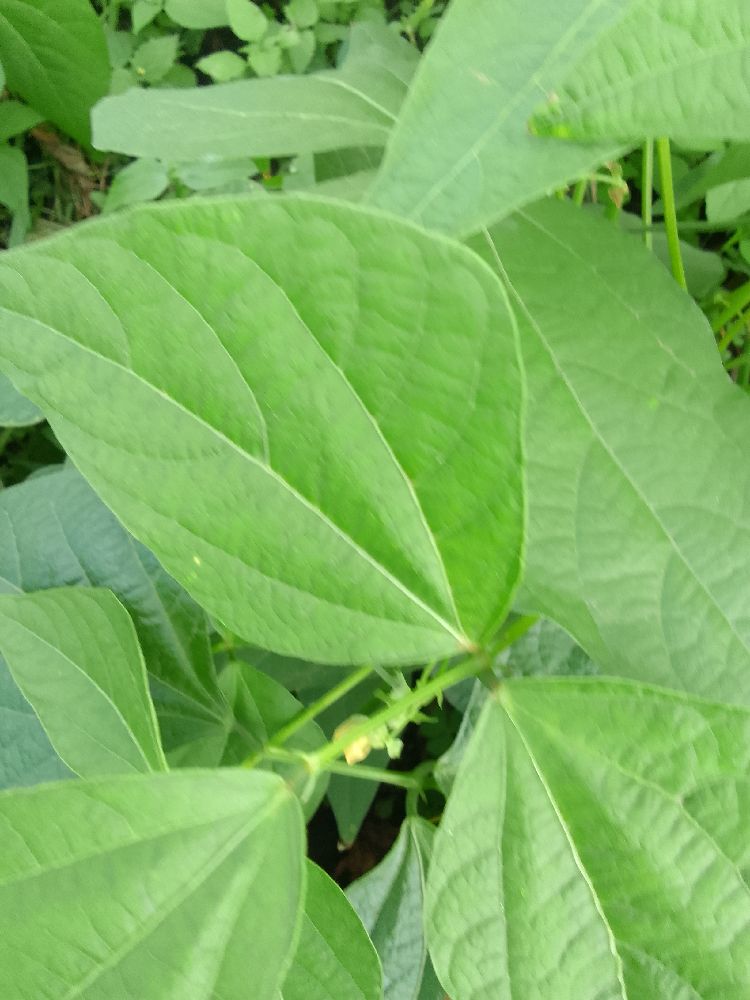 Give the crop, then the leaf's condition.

common bean, healthy
